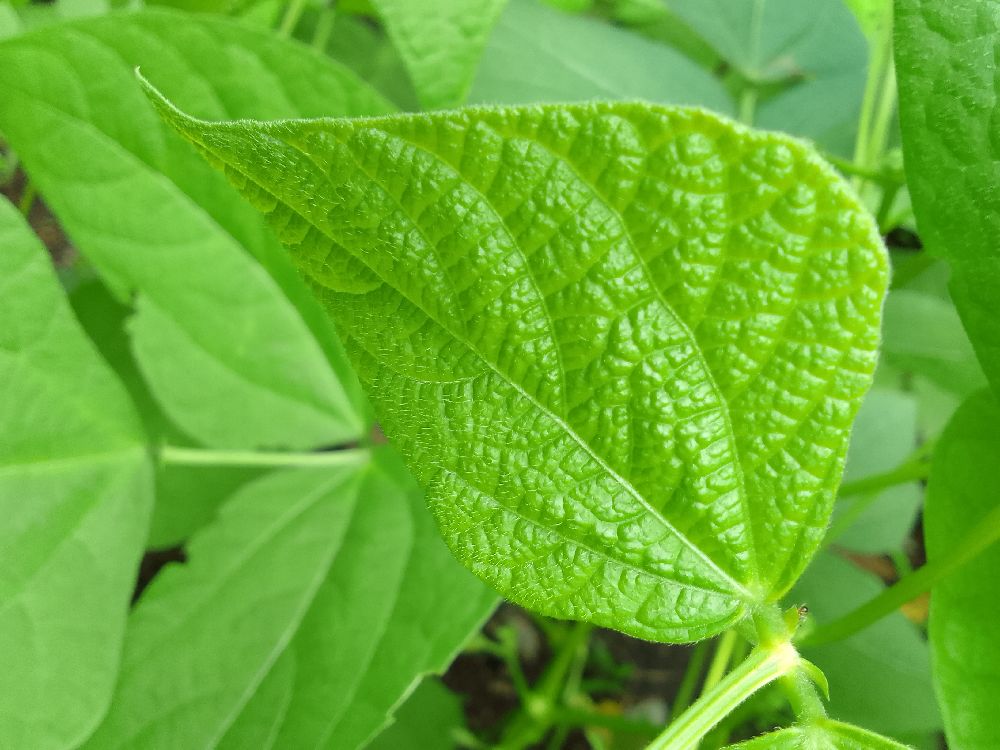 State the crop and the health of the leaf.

common bean, healthy
